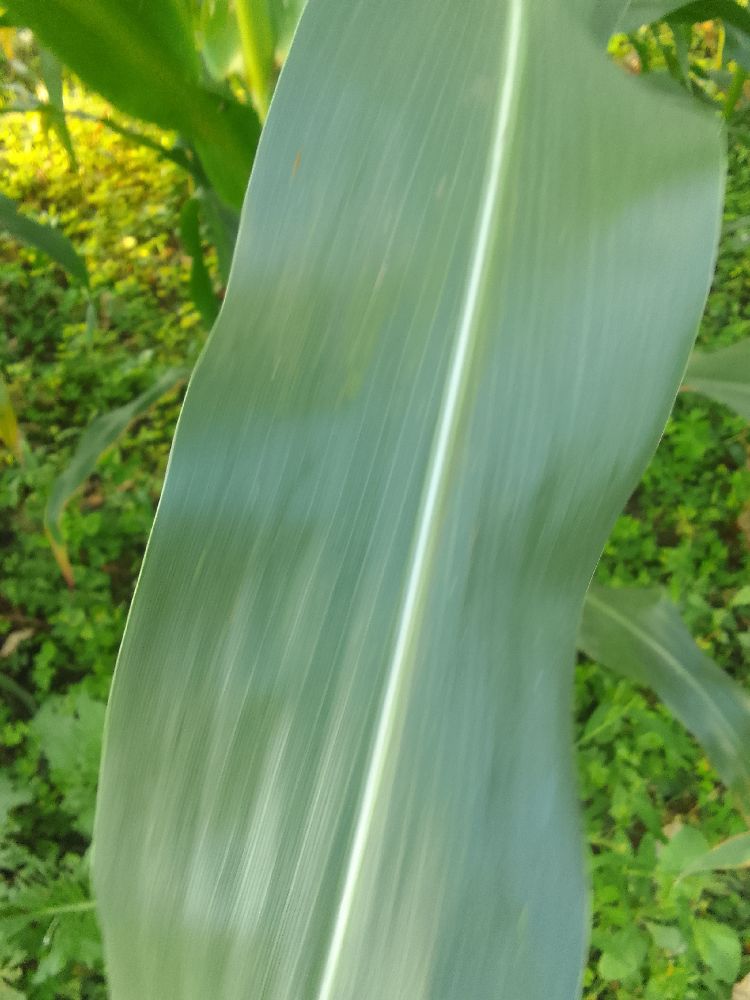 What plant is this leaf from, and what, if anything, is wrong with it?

maize, healthy
